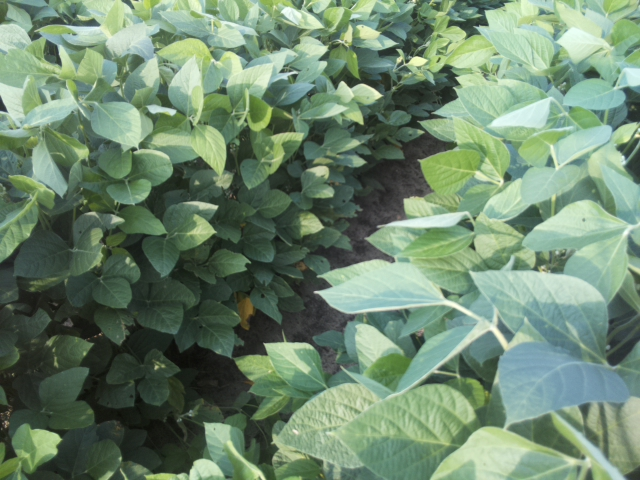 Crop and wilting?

soybean, leaflets folding inward at secondary pulvinus with no turgor loss in leaflets or petioles
